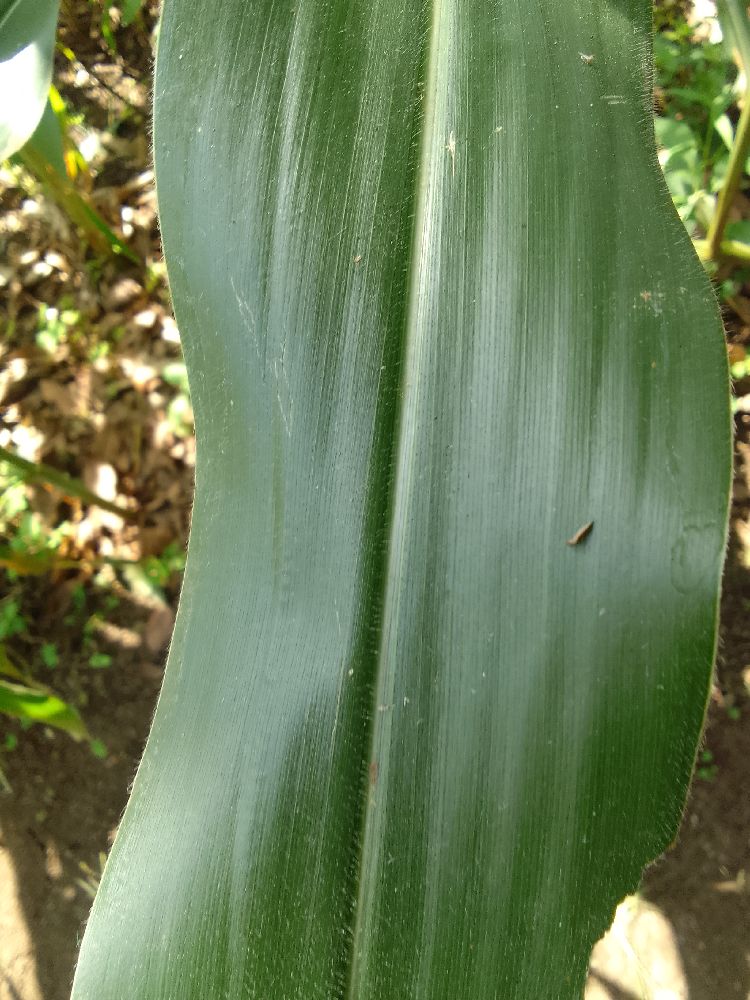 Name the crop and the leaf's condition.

maize, healthy
